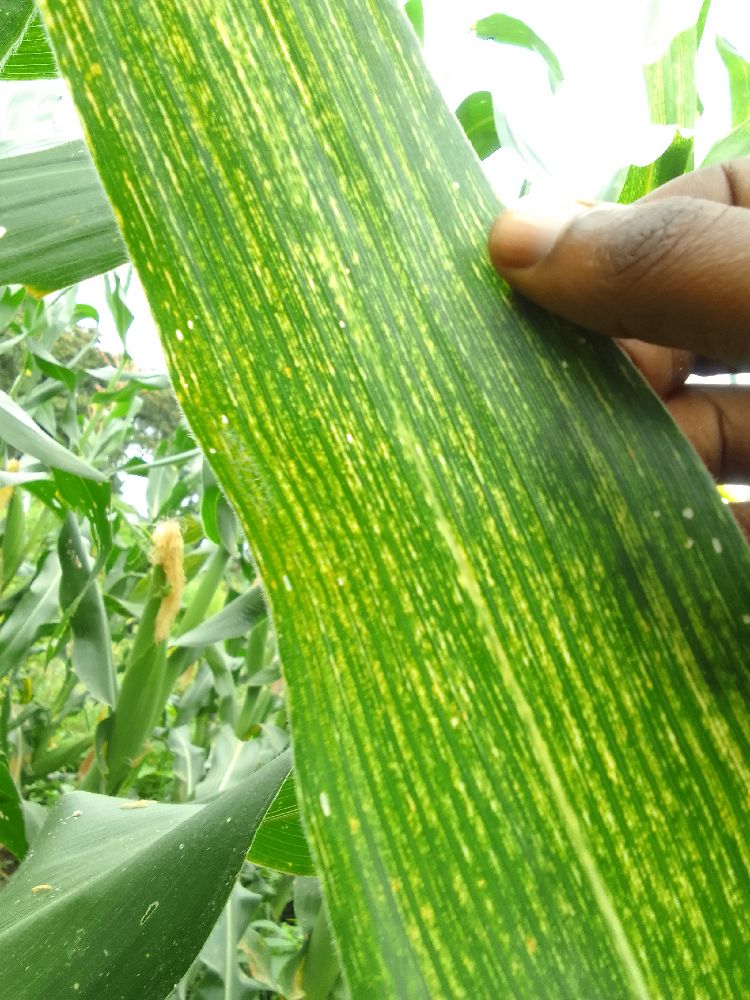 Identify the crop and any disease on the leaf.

maize, maize streak virus
